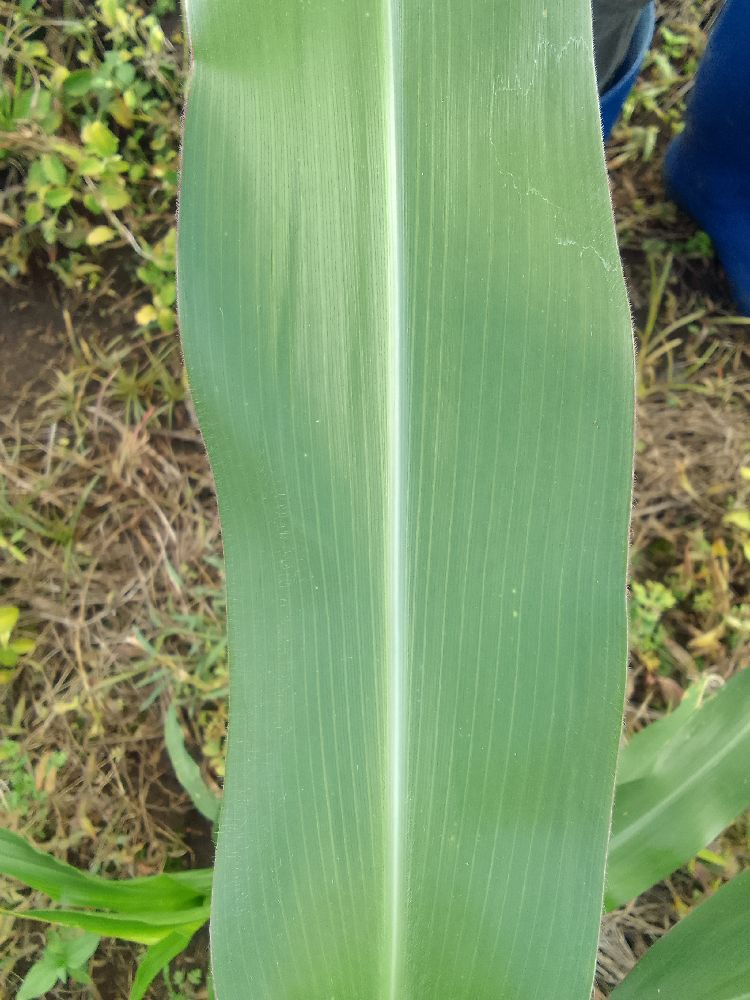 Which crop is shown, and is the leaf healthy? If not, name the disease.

maize, healthy
